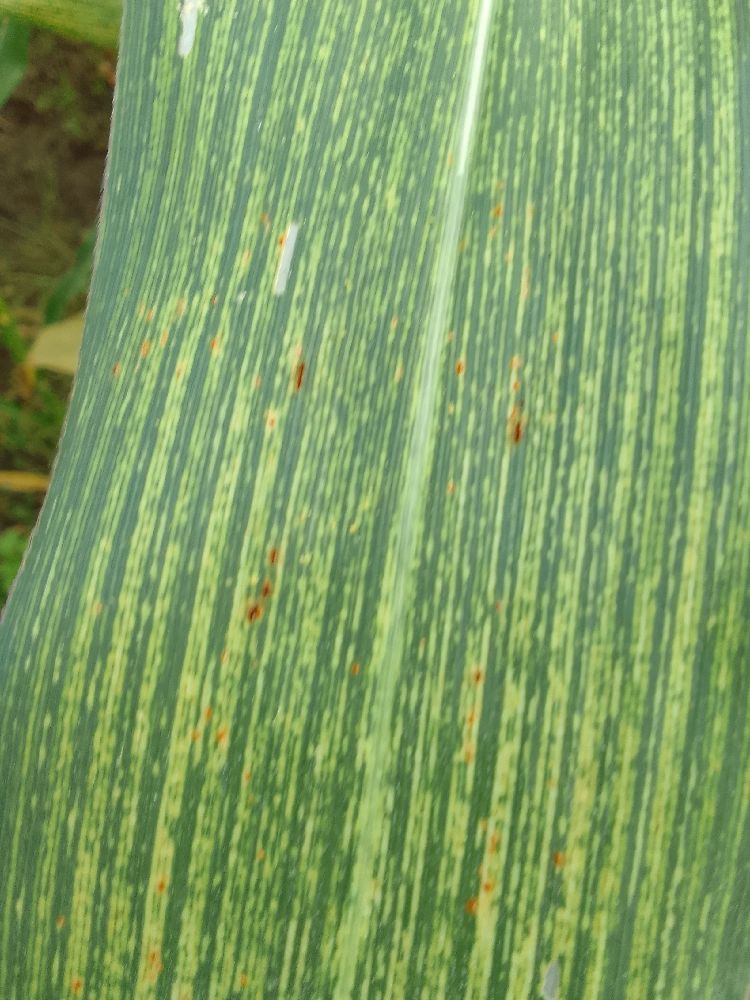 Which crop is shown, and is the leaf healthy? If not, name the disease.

maize, maize streak virus
